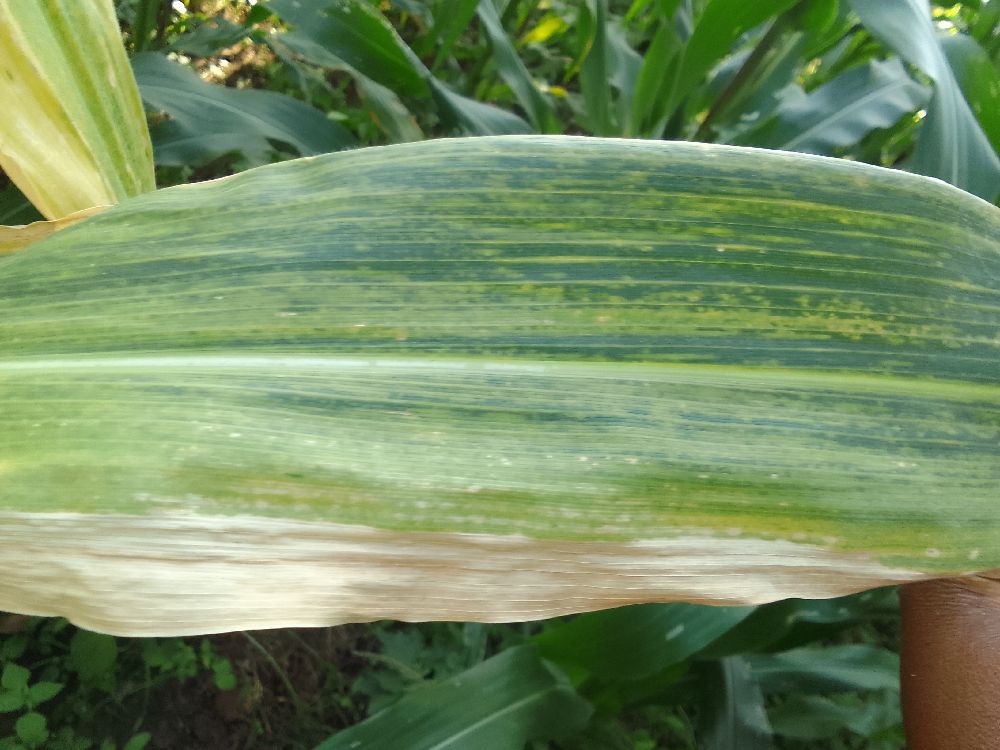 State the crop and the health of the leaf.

maize, maize lethal necrosis
